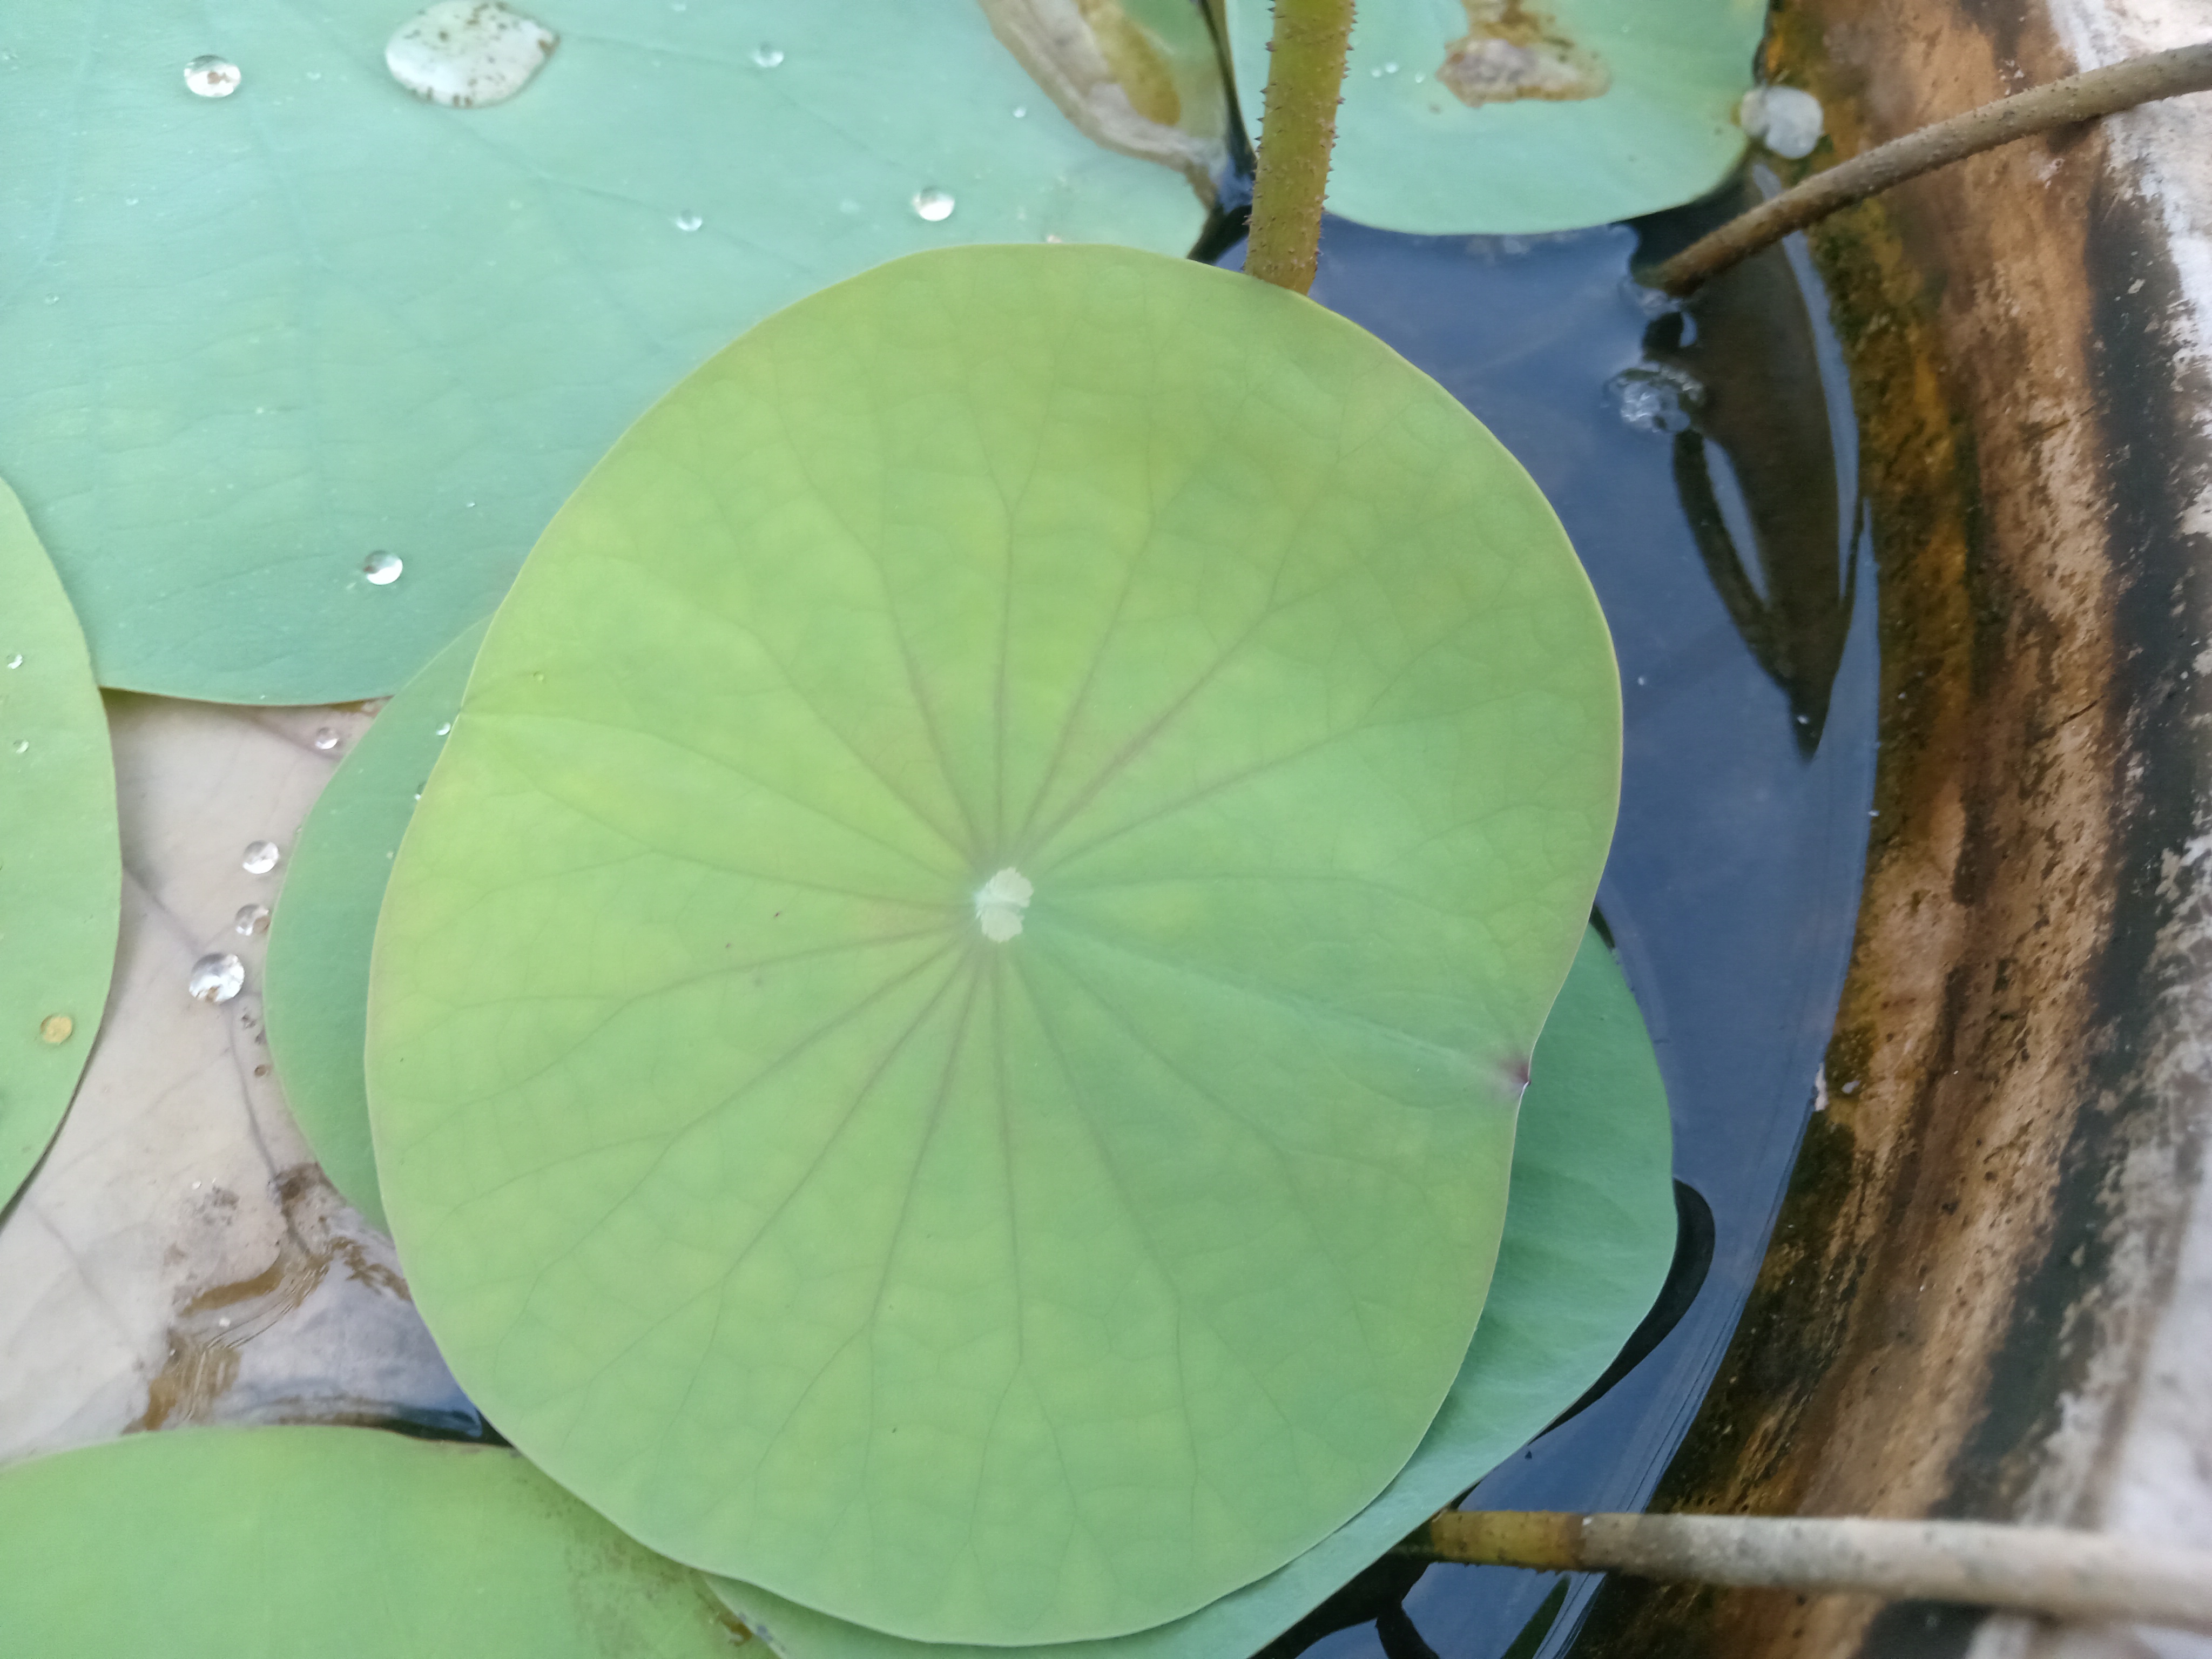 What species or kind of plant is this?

lotus
